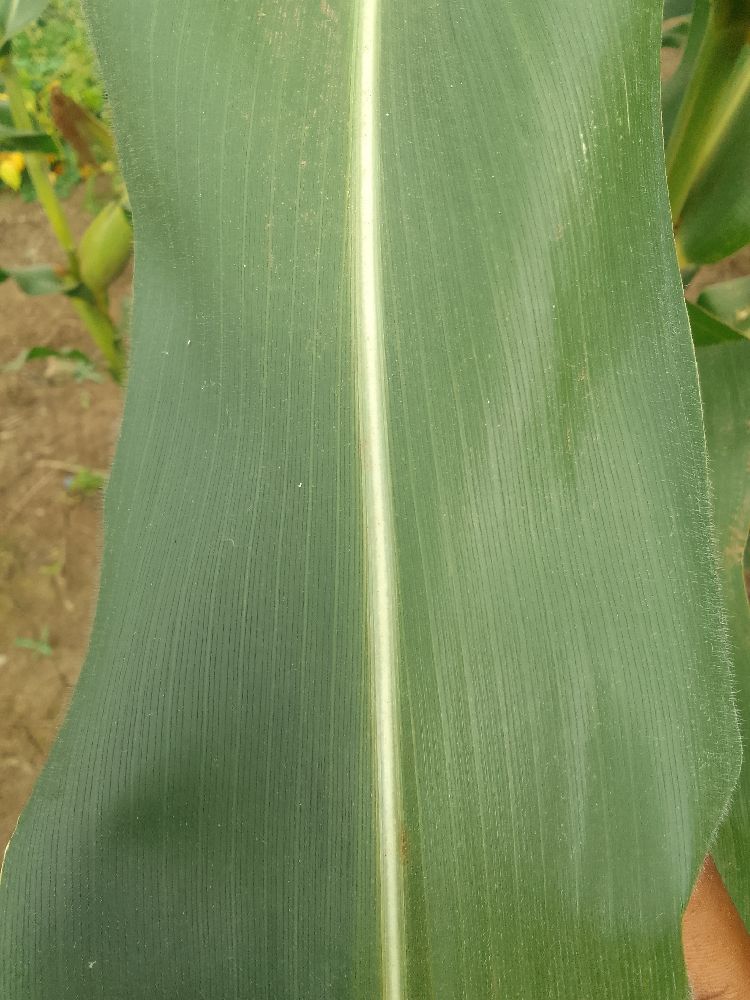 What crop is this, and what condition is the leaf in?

maize, healthy
